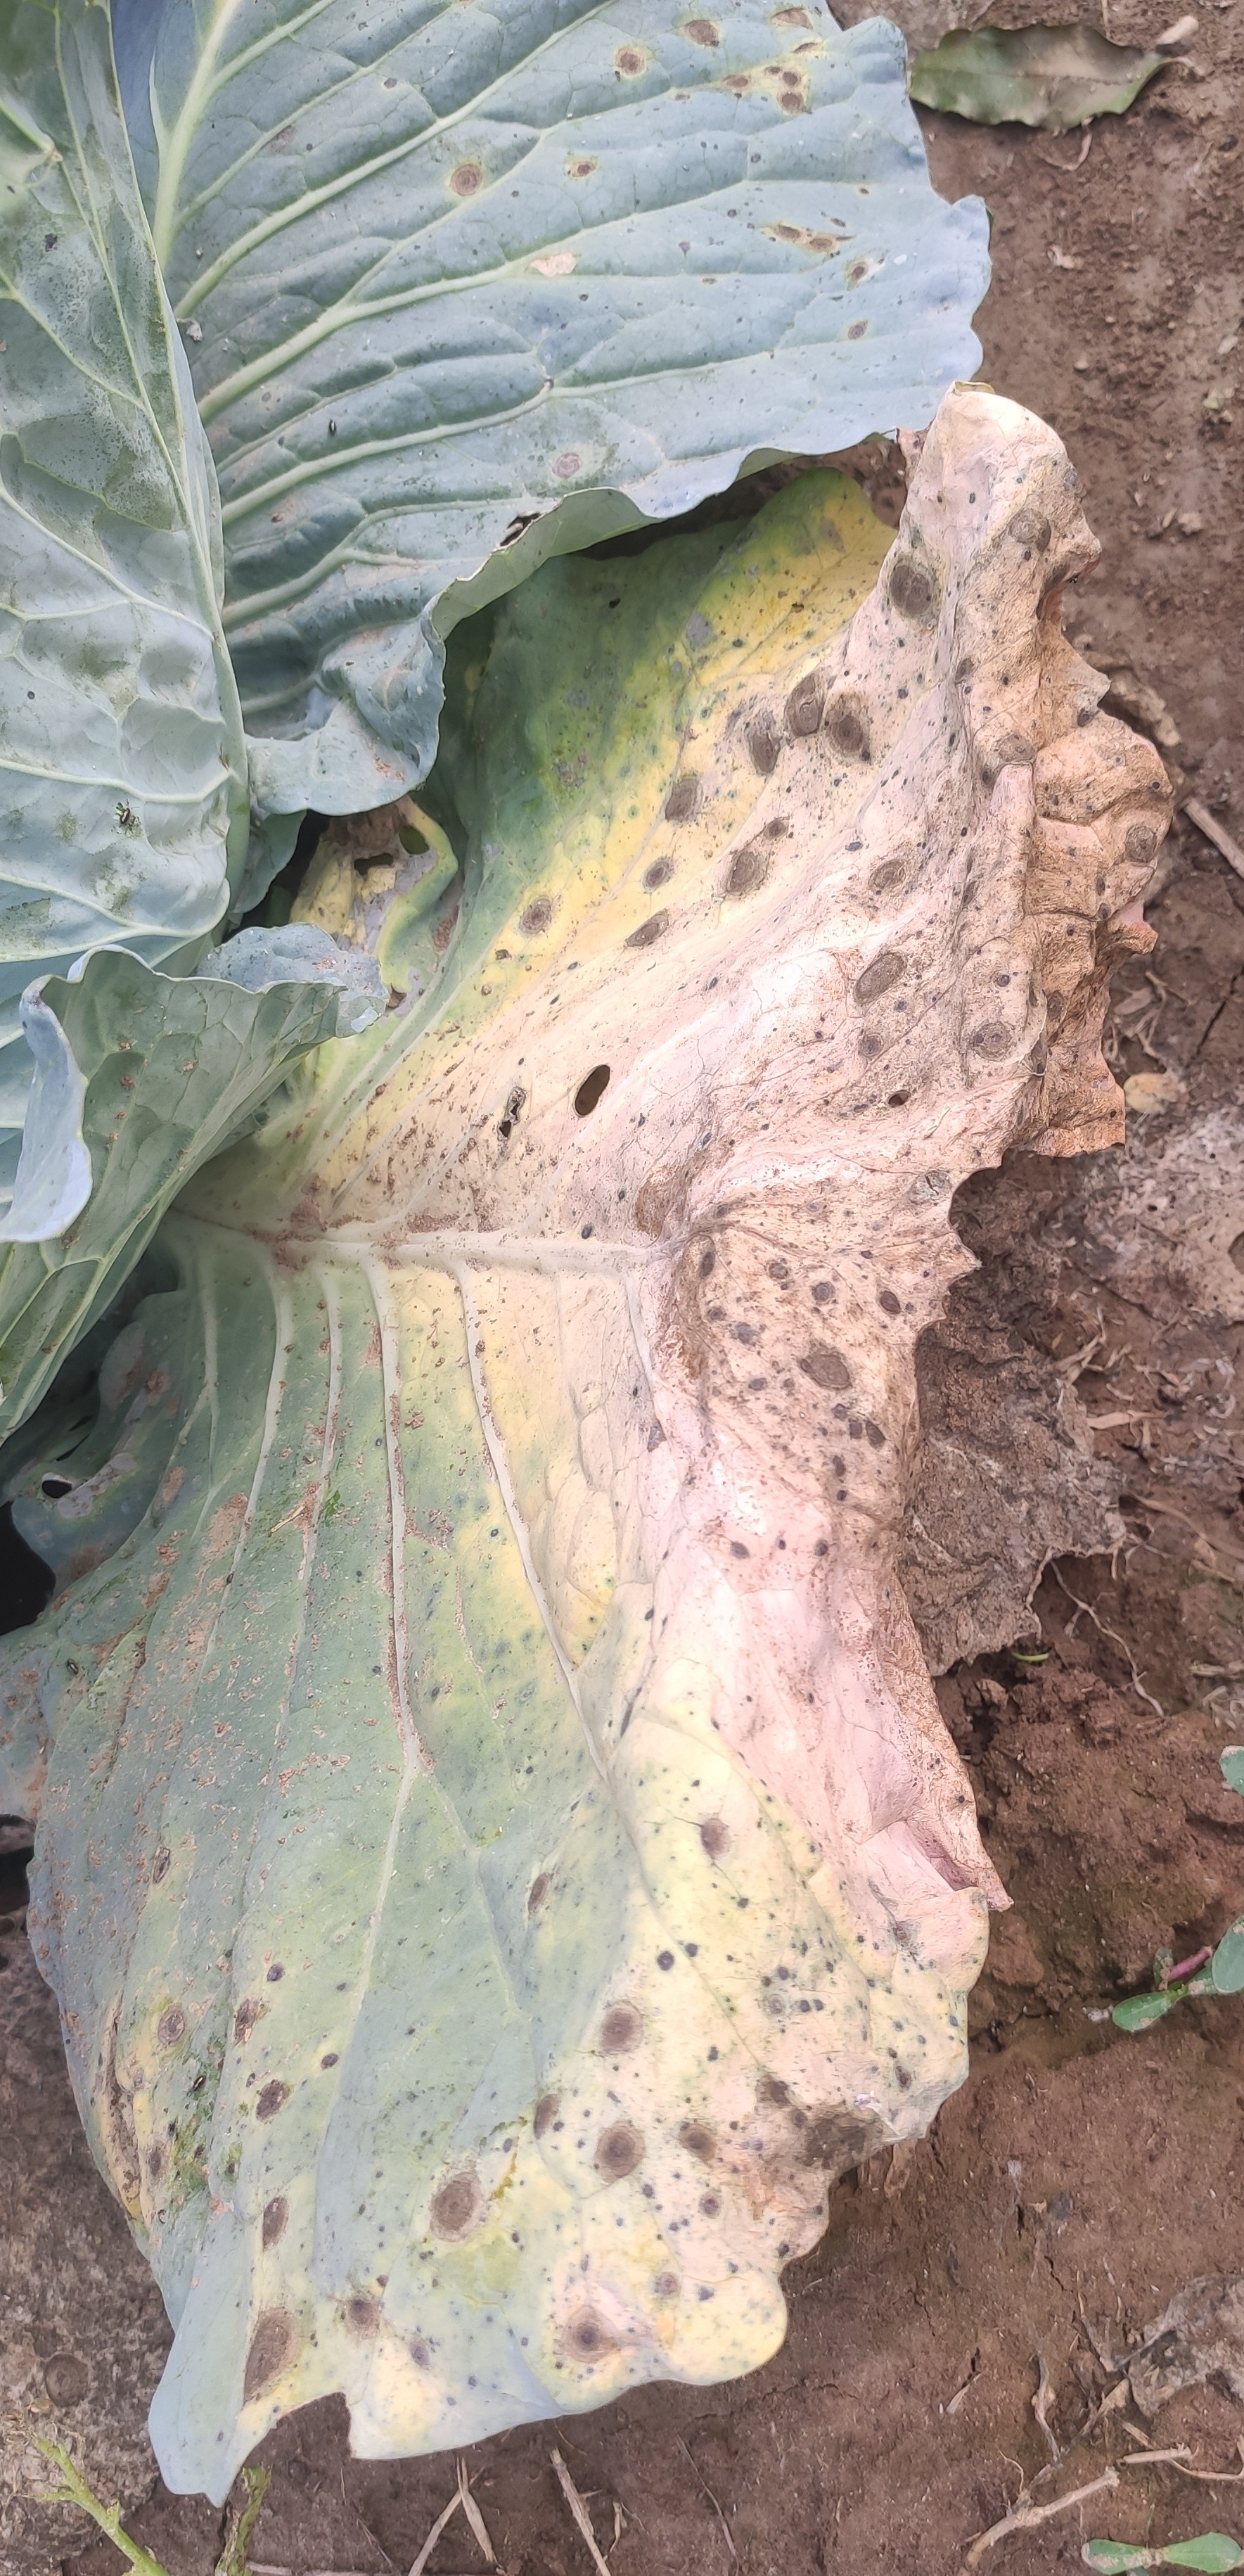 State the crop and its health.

cabbage, alternaria
